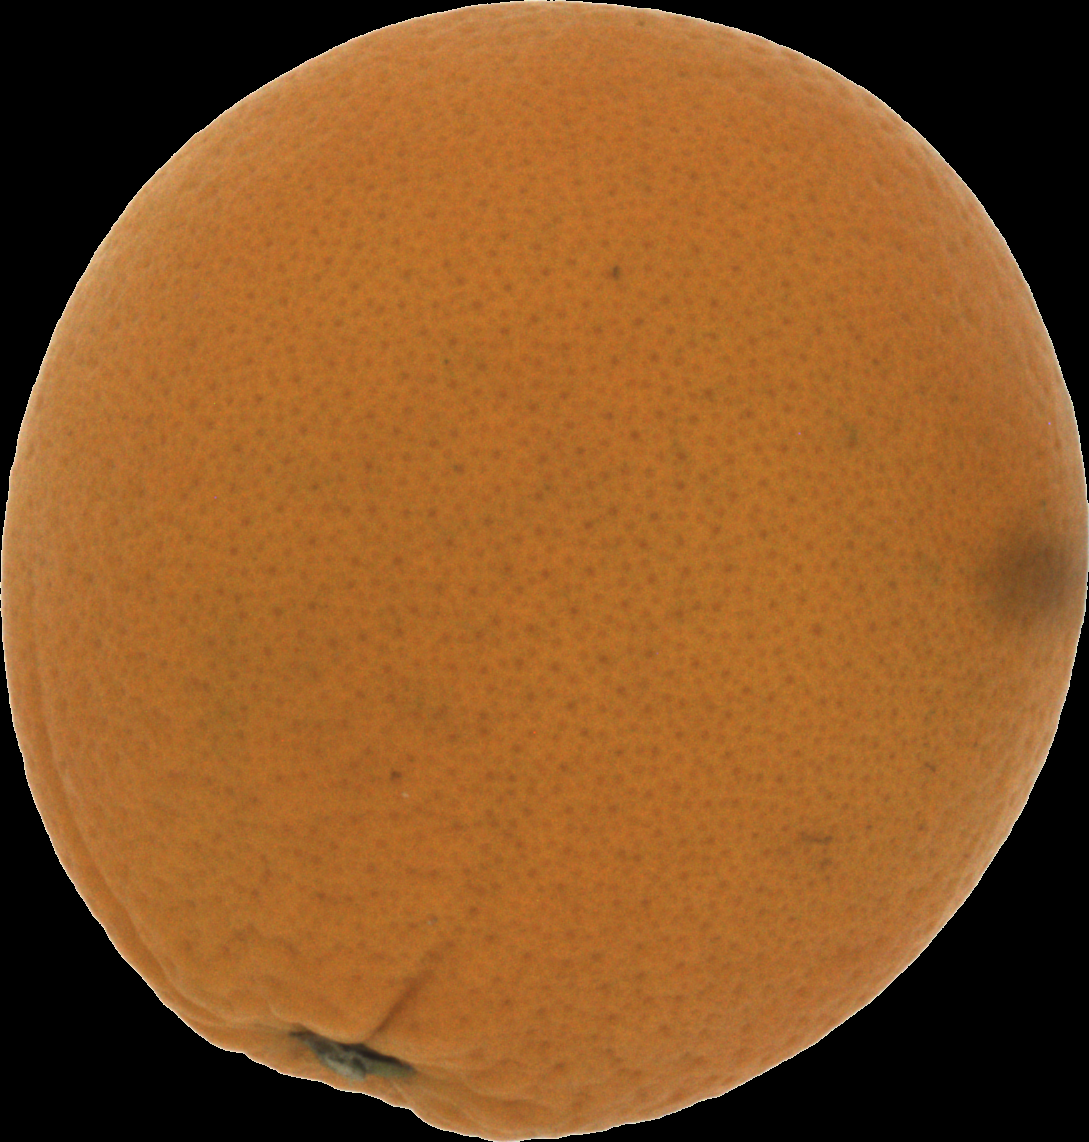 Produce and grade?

orange, good
